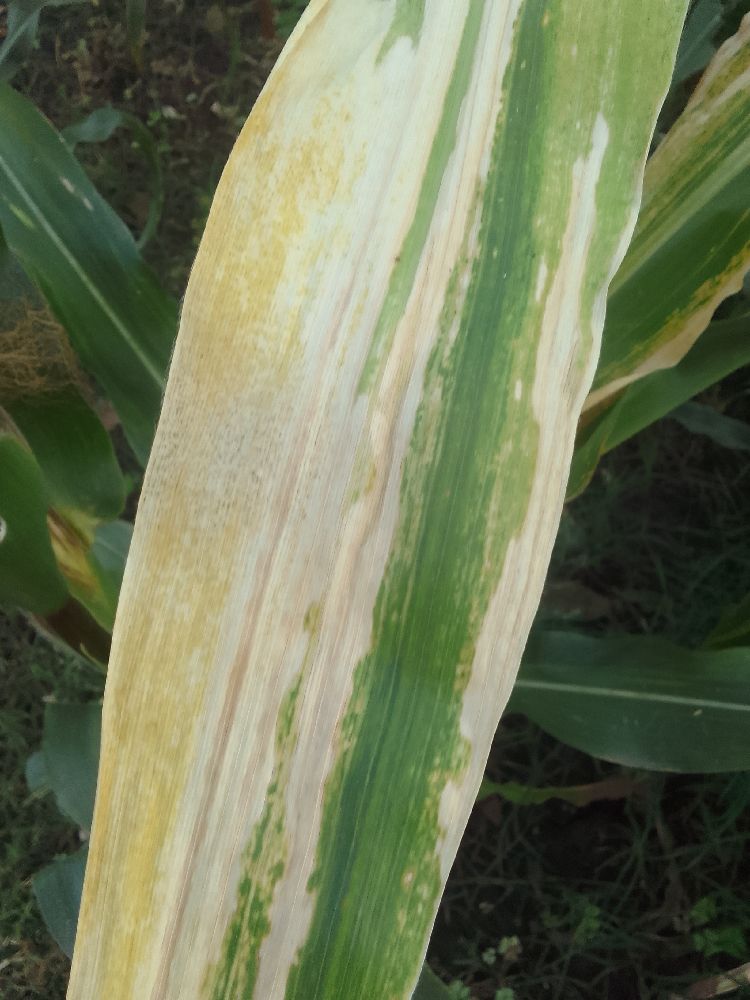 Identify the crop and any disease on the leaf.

maize, maize lethal necrosis
